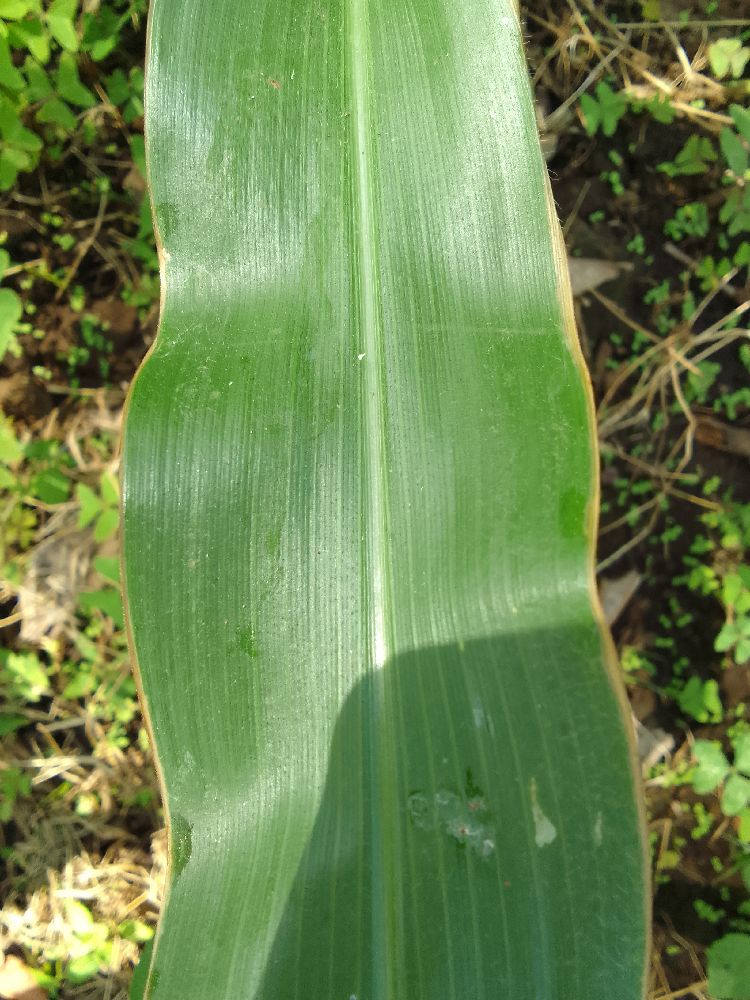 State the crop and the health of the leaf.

maize, healthy
